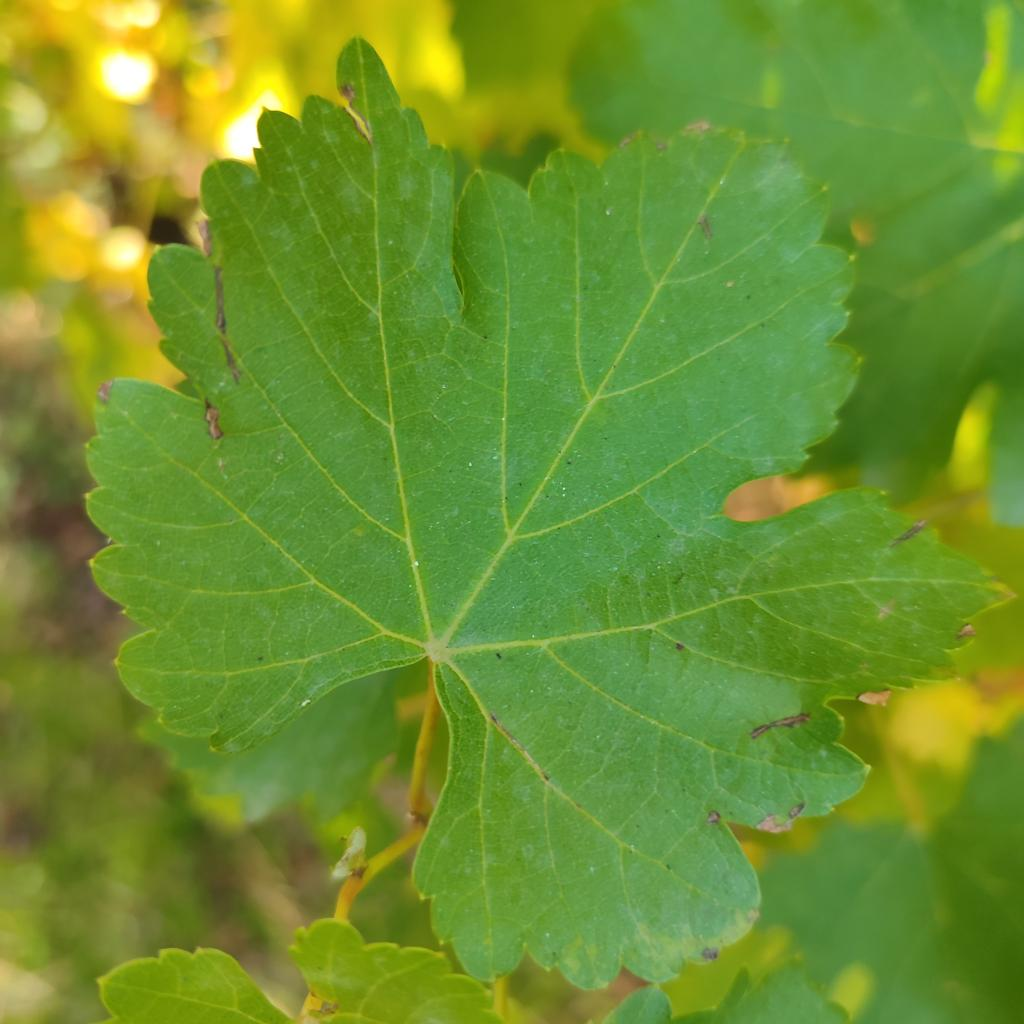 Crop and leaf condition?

grapevine, powdery mildew
